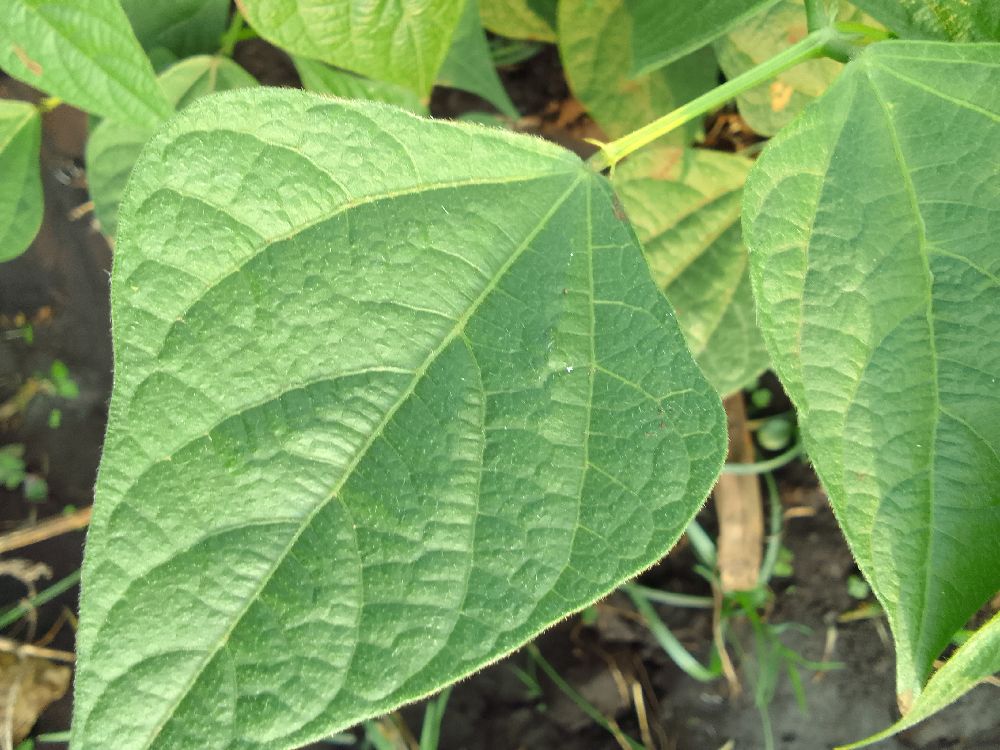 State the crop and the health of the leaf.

common bean, healthy
